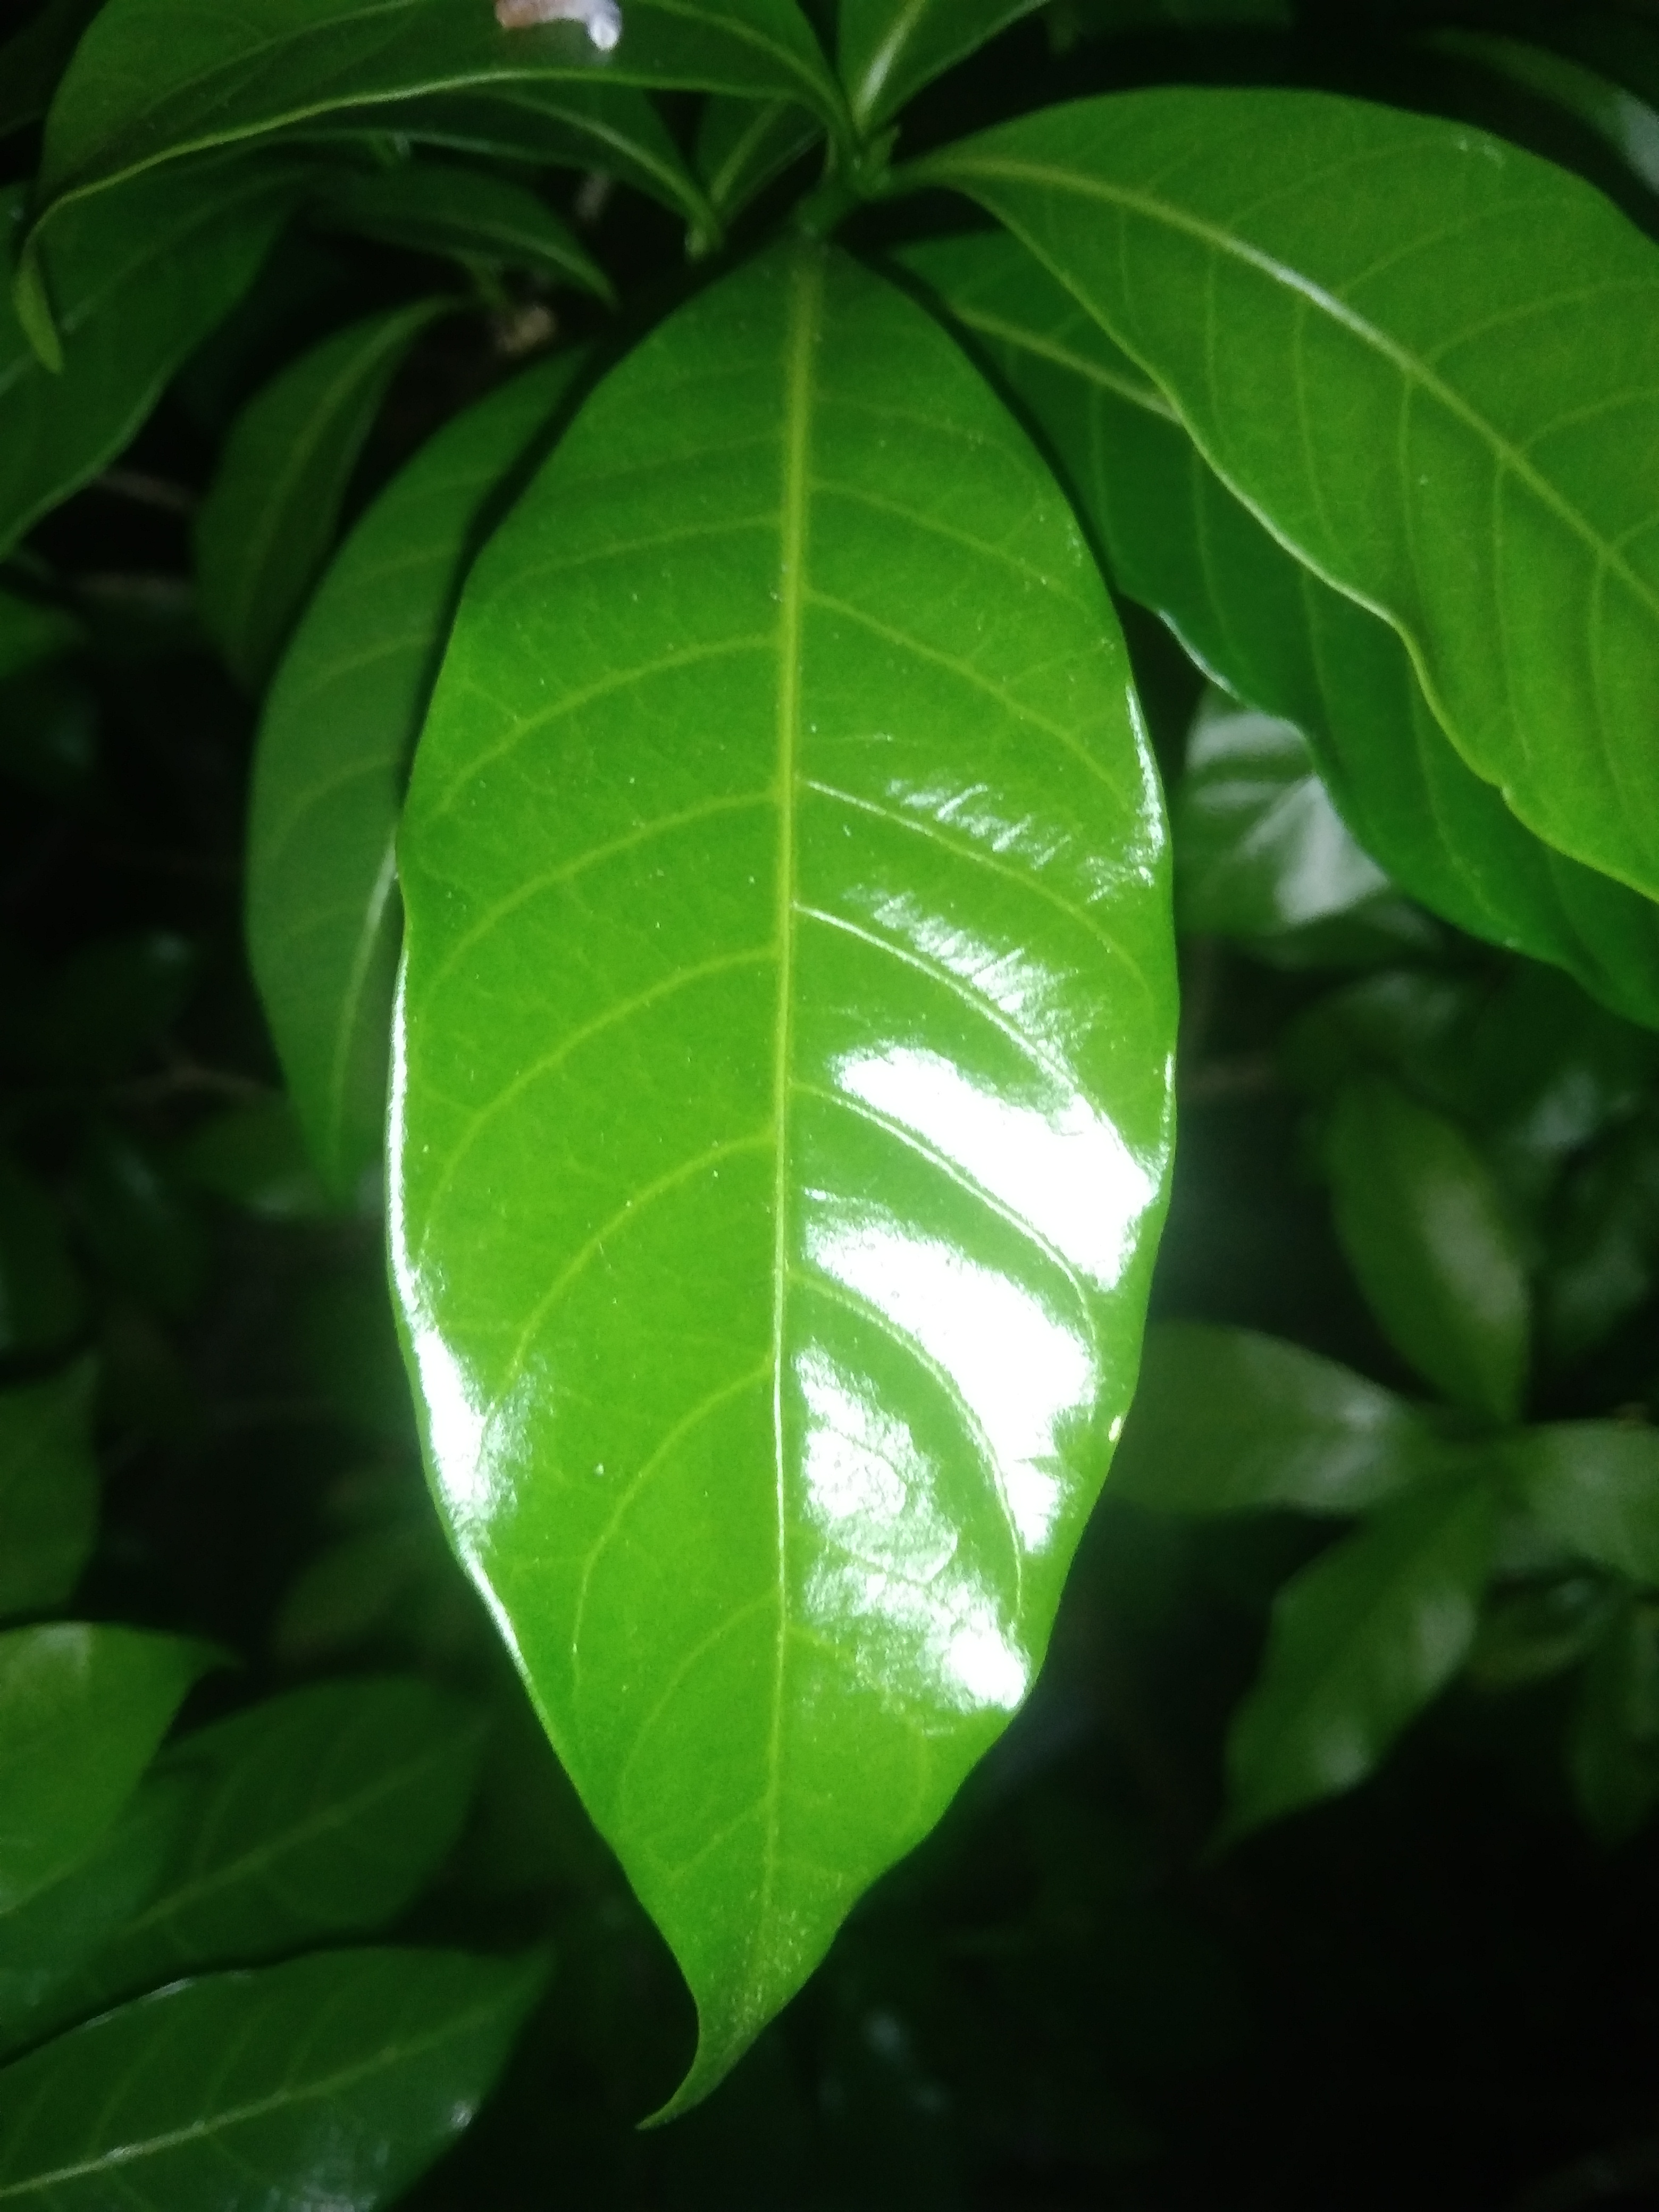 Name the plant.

togor
